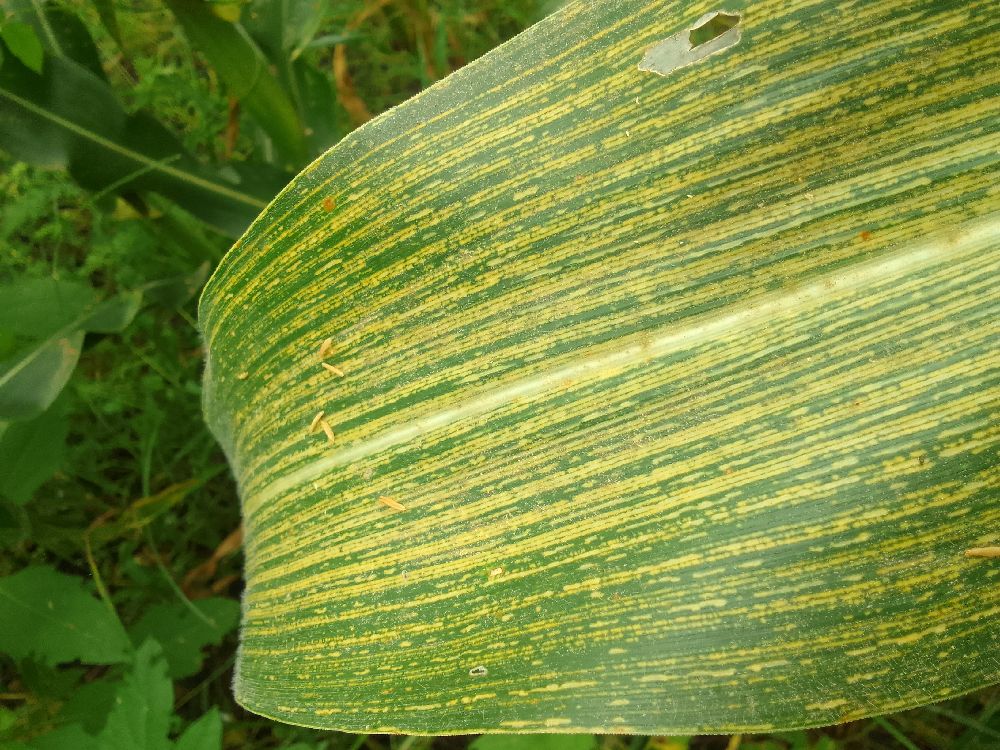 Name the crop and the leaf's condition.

maize, maize streak virus
